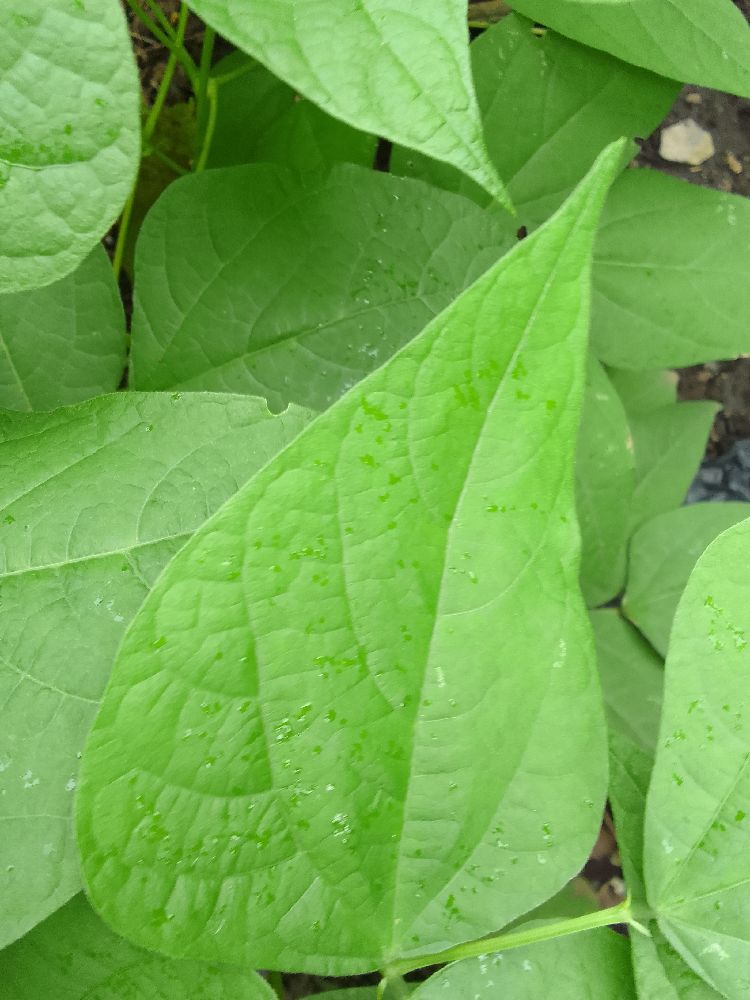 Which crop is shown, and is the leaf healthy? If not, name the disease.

common bean, healthy
